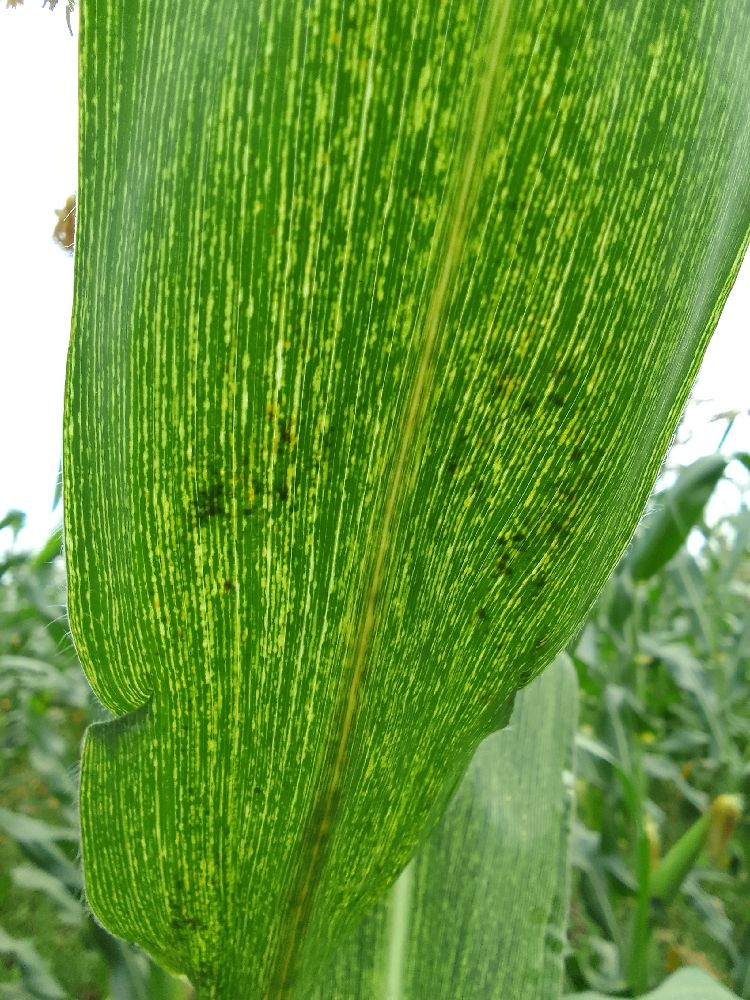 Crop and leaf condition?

maize, maize streak virus
